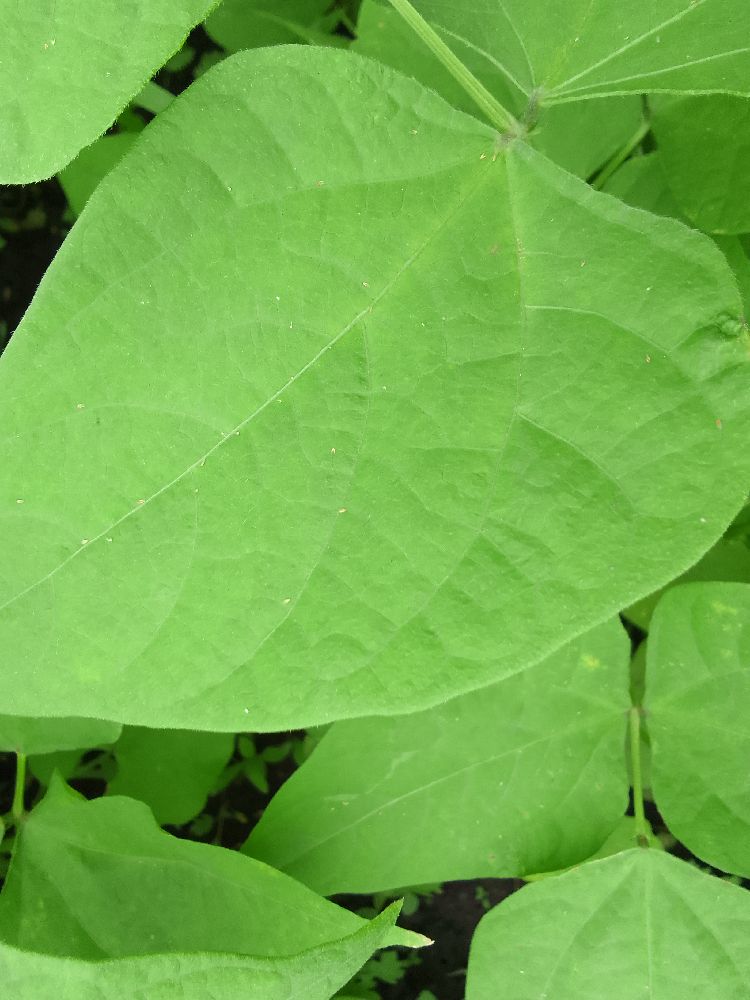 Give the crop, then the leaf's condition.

common bean, healthy
